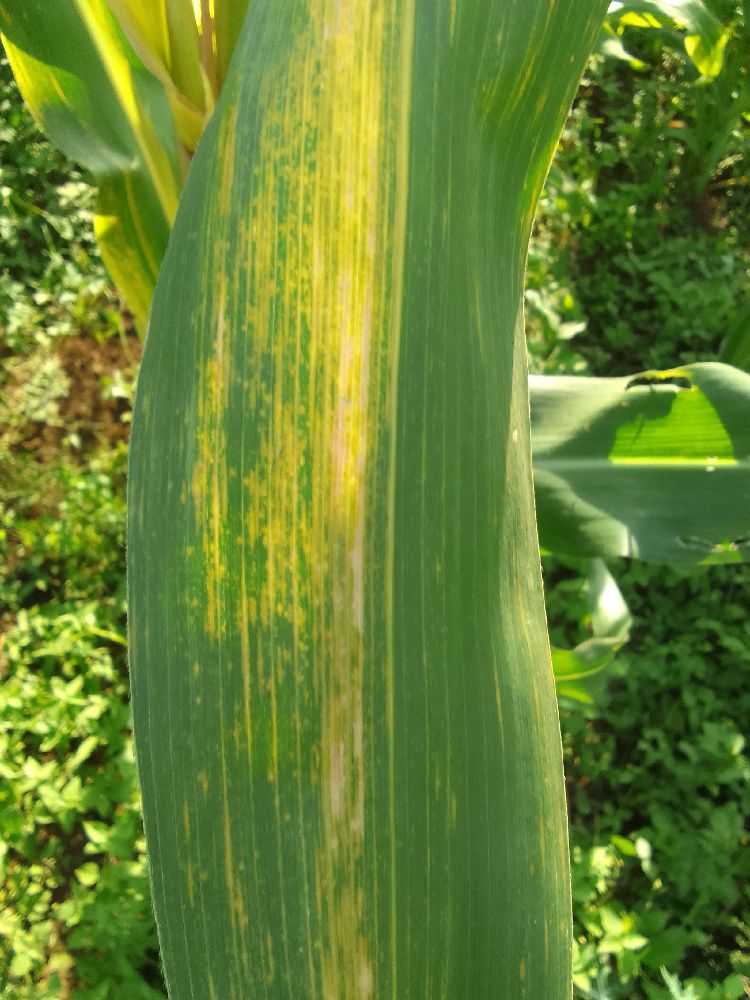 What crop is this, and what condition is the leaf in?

maize, maize lethal necrosis
